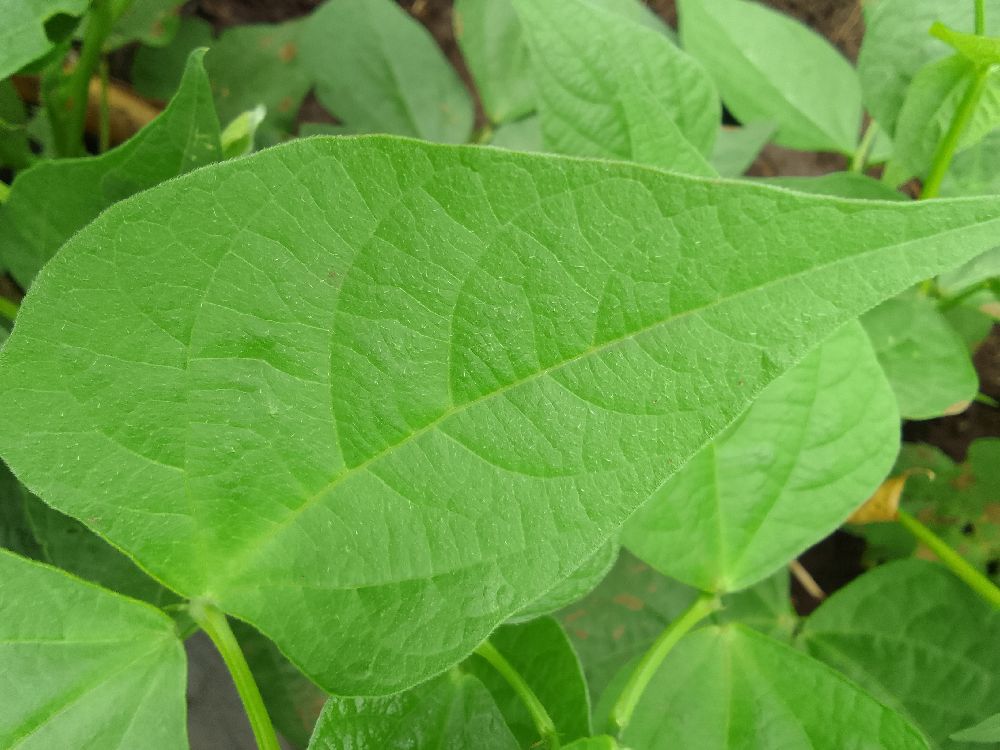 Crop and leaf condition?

common bean, healthy
